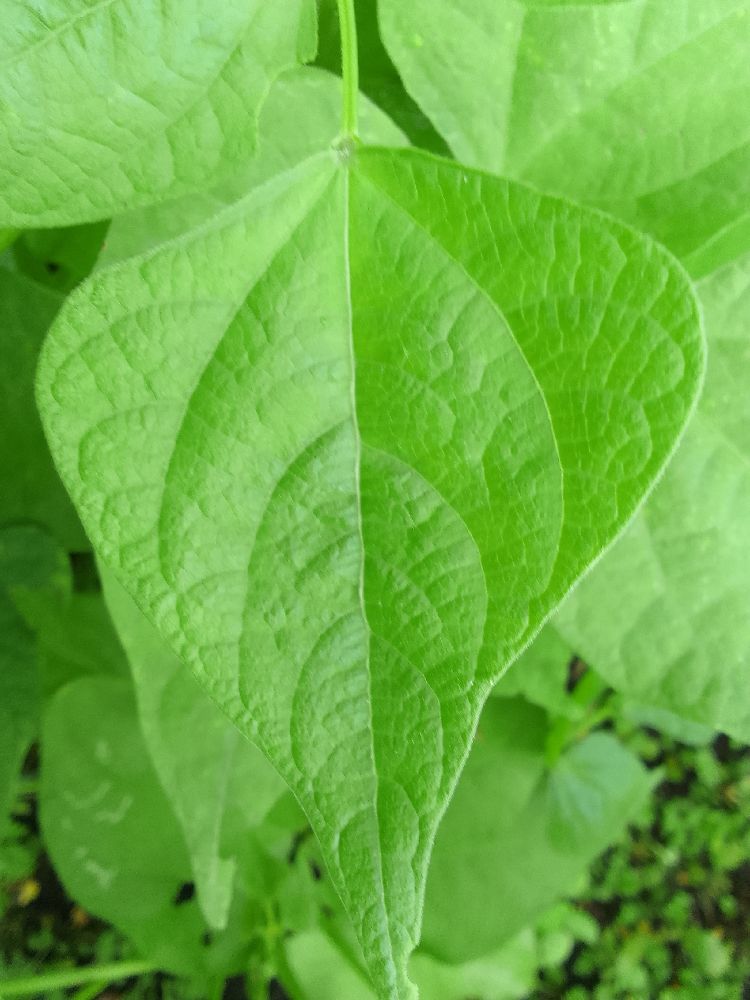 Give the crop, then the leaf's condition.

common bean, healthy
